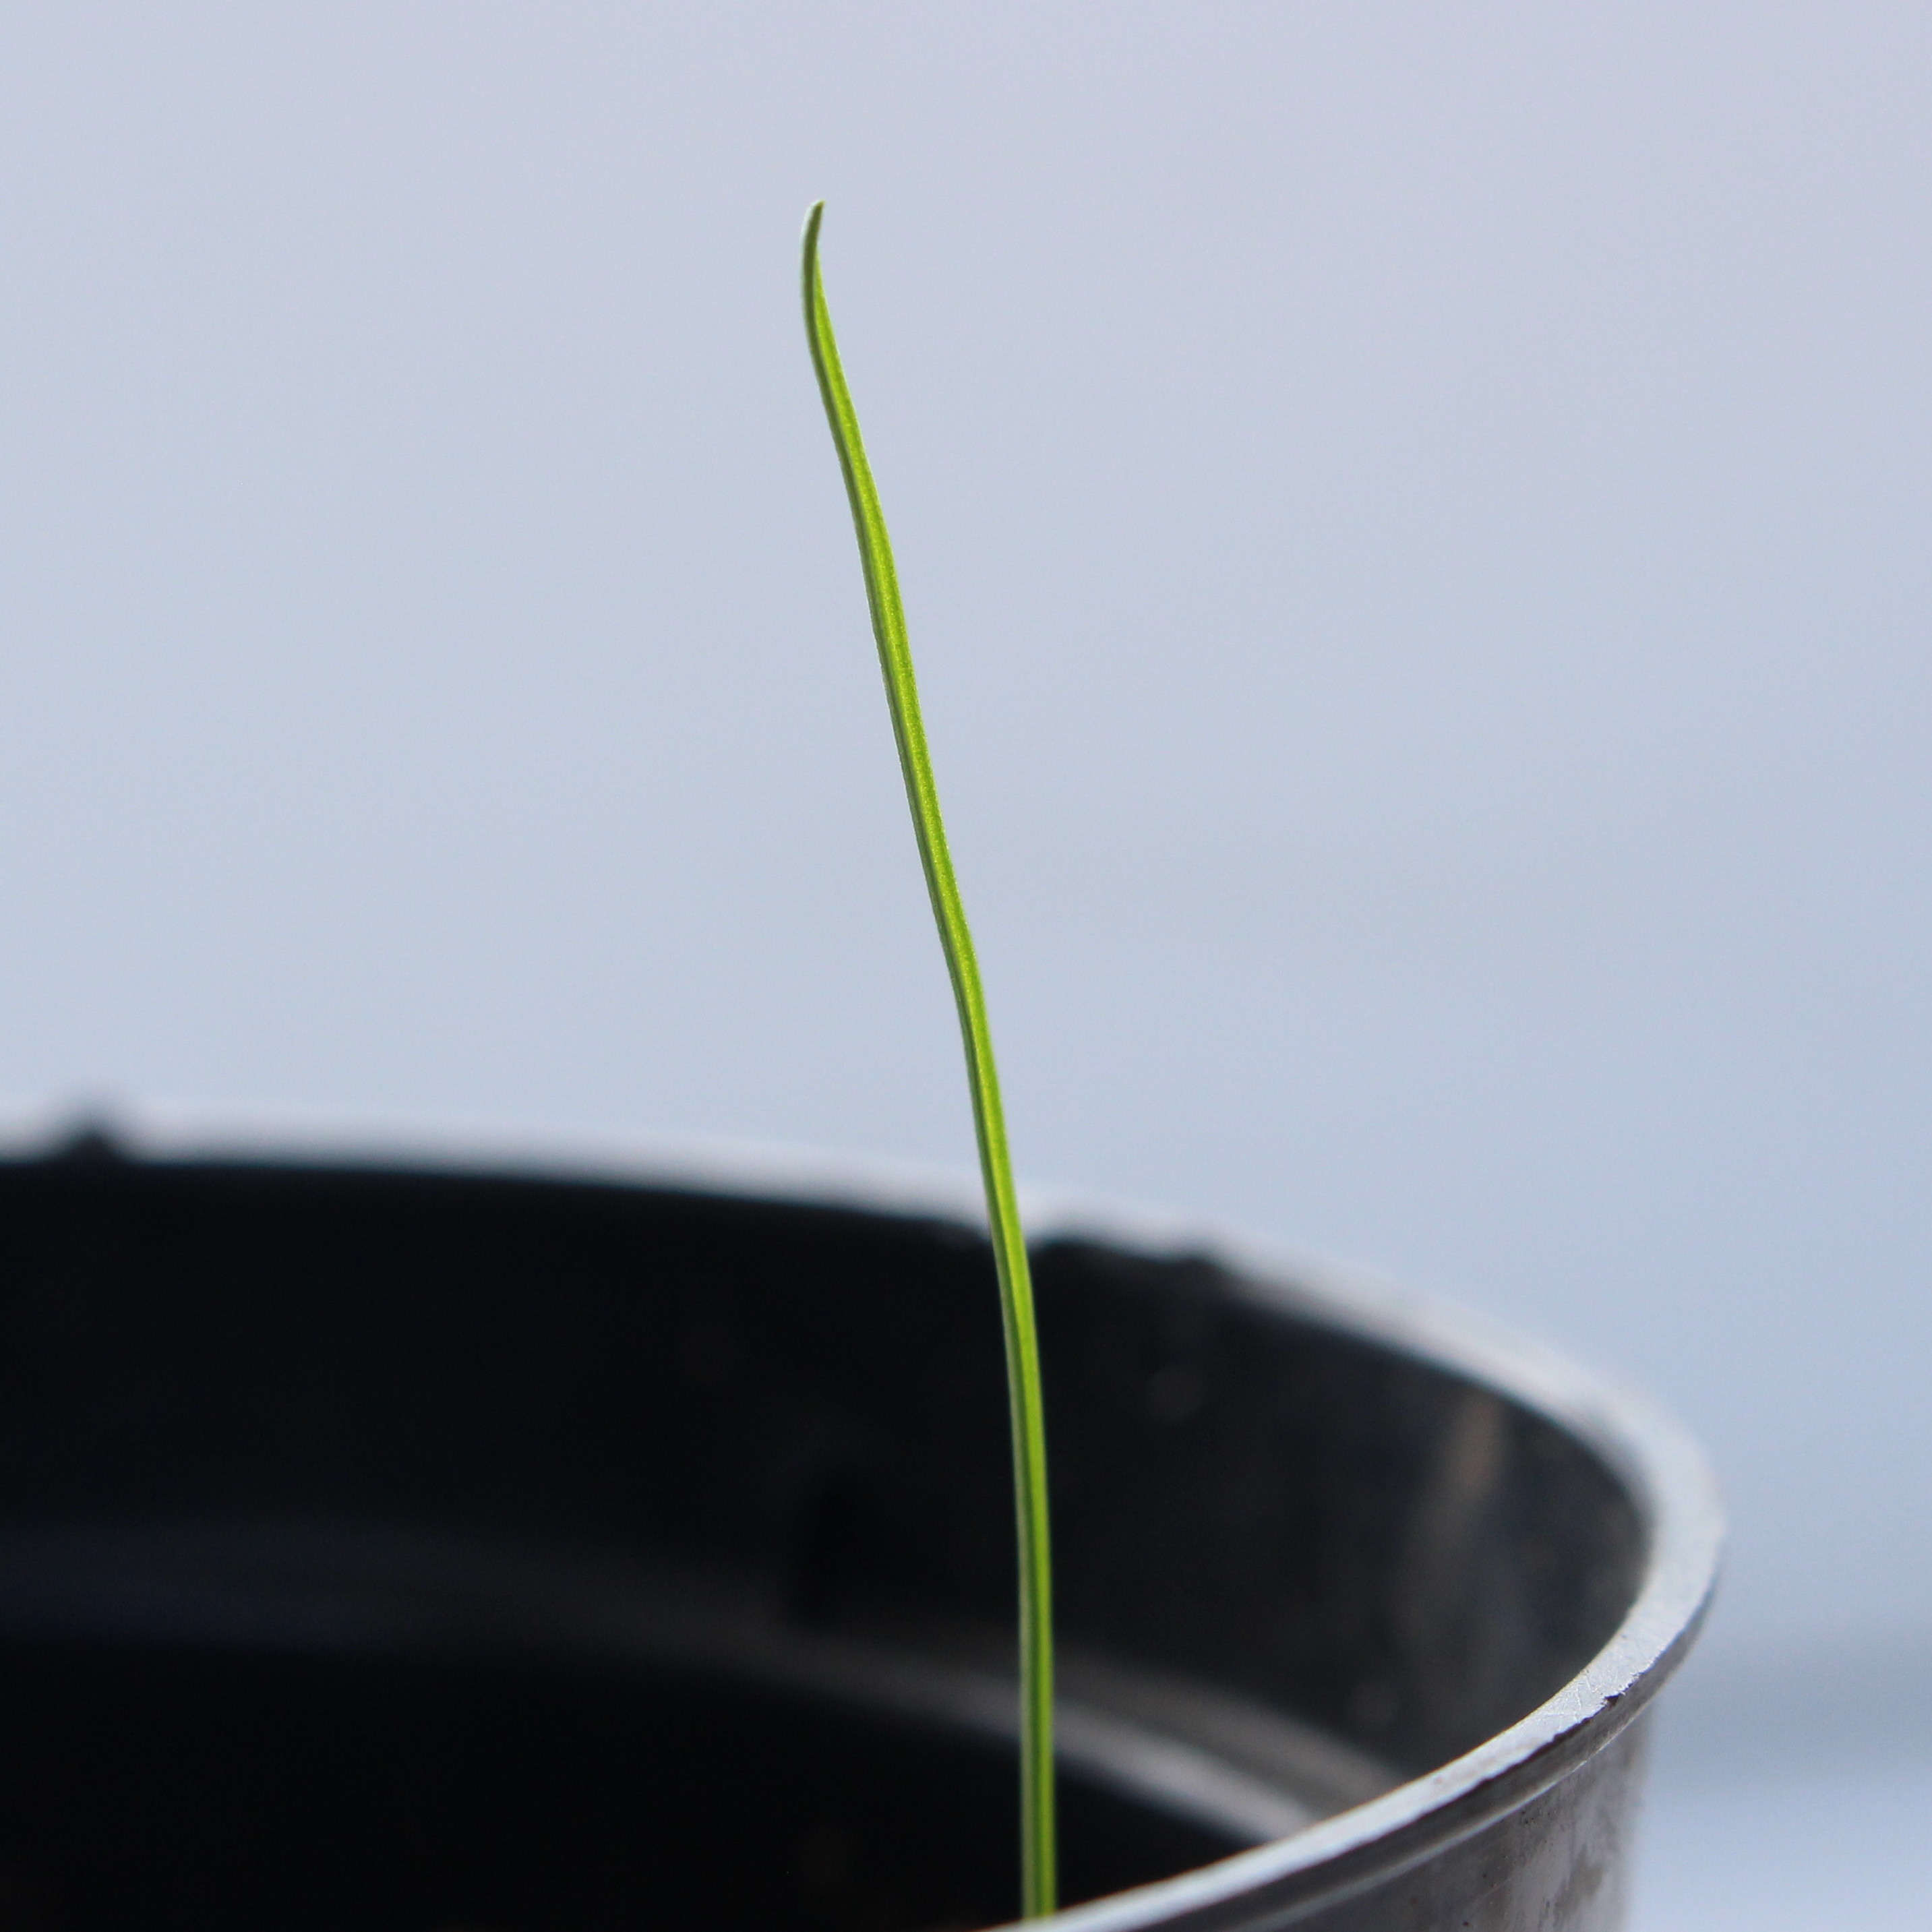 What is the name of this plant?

Lolium multiflorum
